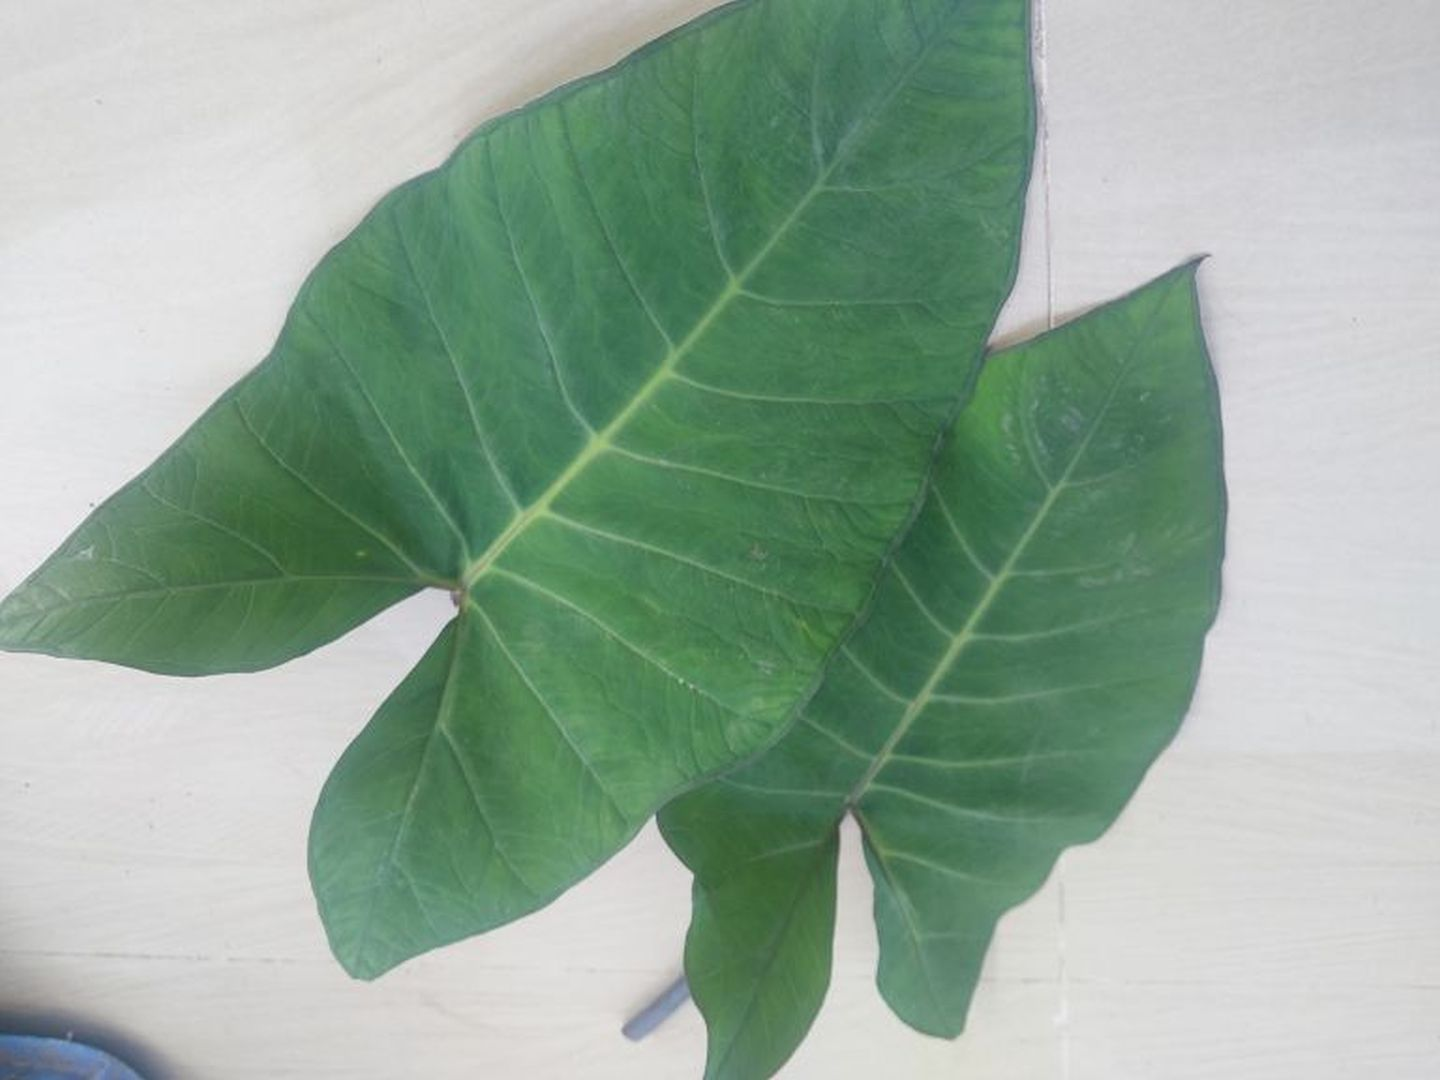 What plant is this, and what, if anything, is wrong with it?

taro, healthy
